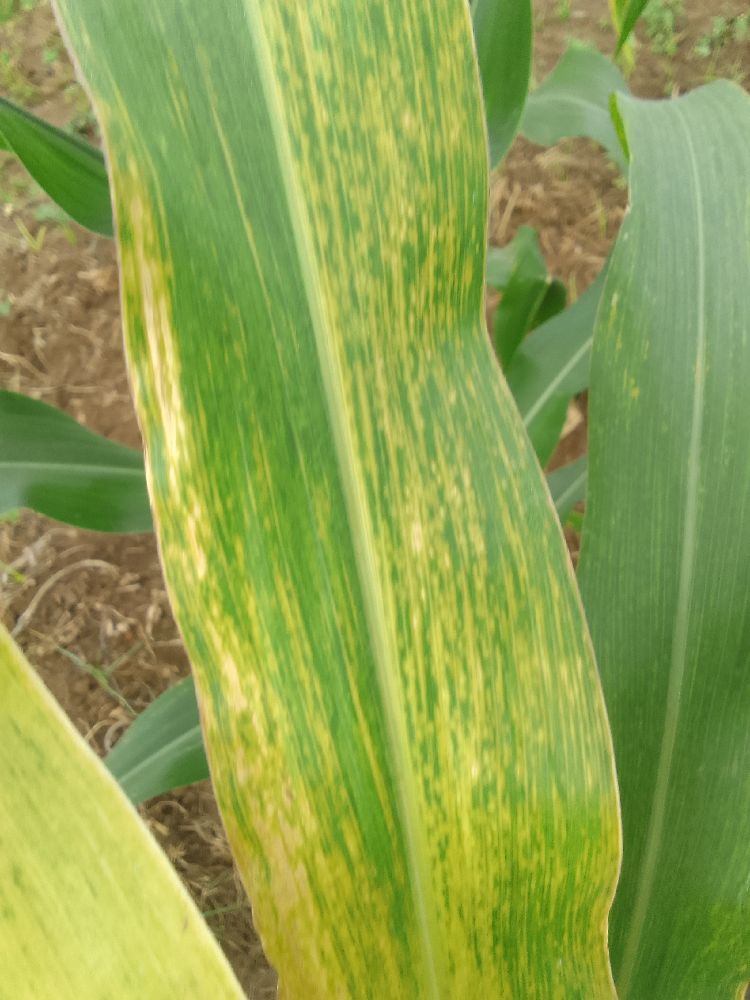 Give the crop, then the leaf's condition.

maize, maize lethal necrosis
